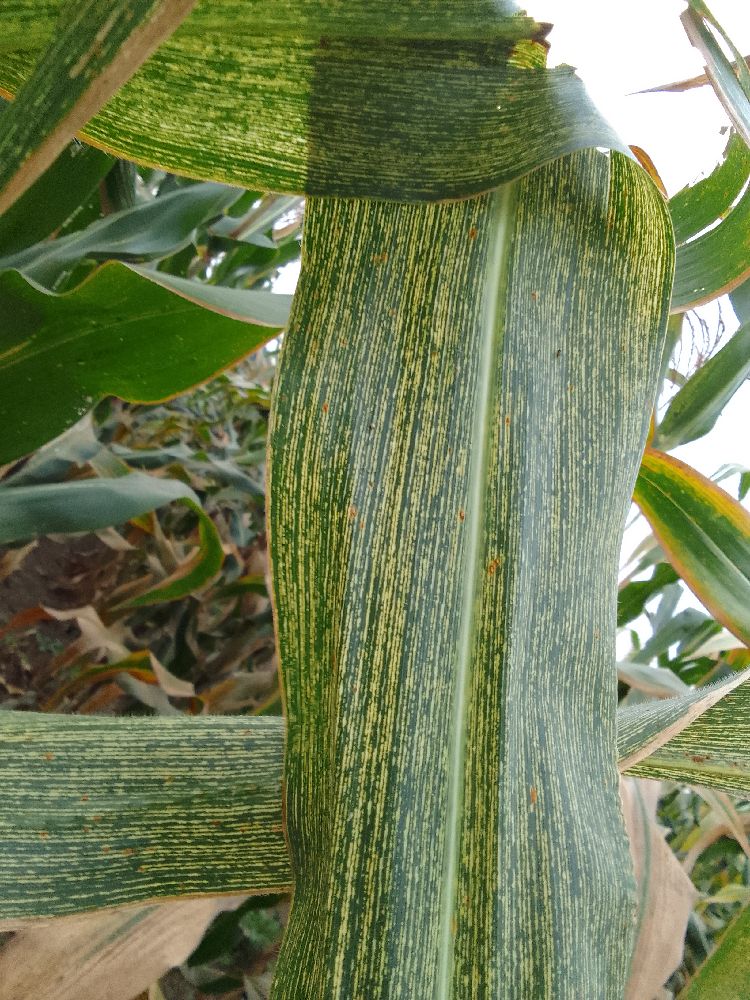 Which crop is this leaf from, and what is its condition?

maize, maize streak virus
